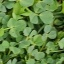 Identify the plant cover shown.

unstructured weed
